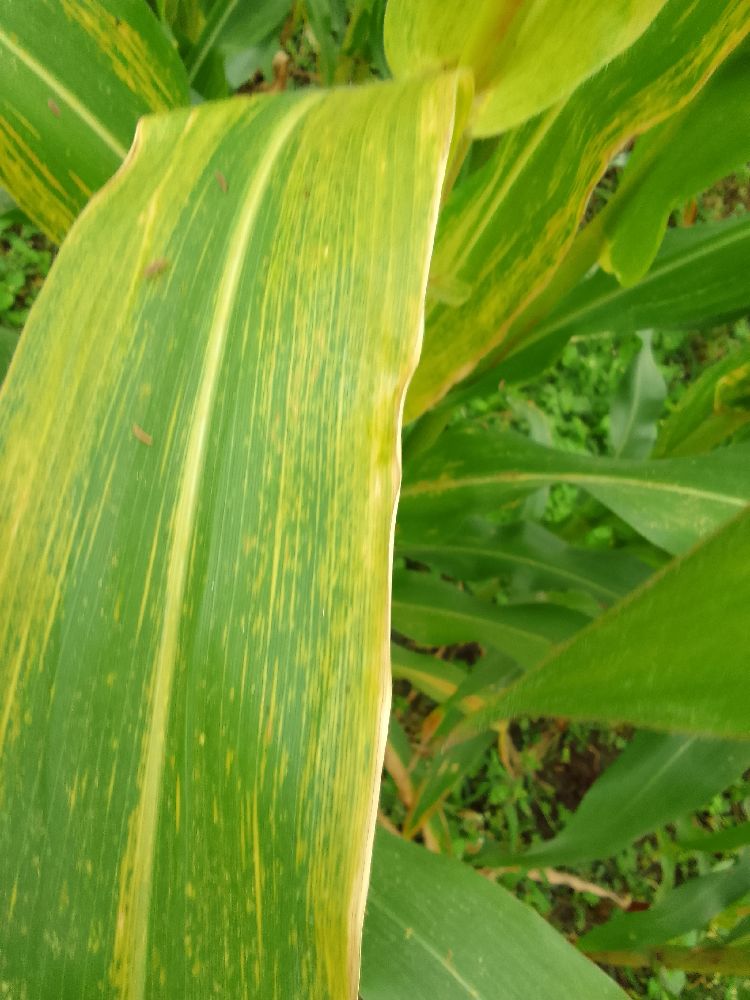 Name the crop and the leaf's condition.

maize, maize lethal necrosis
